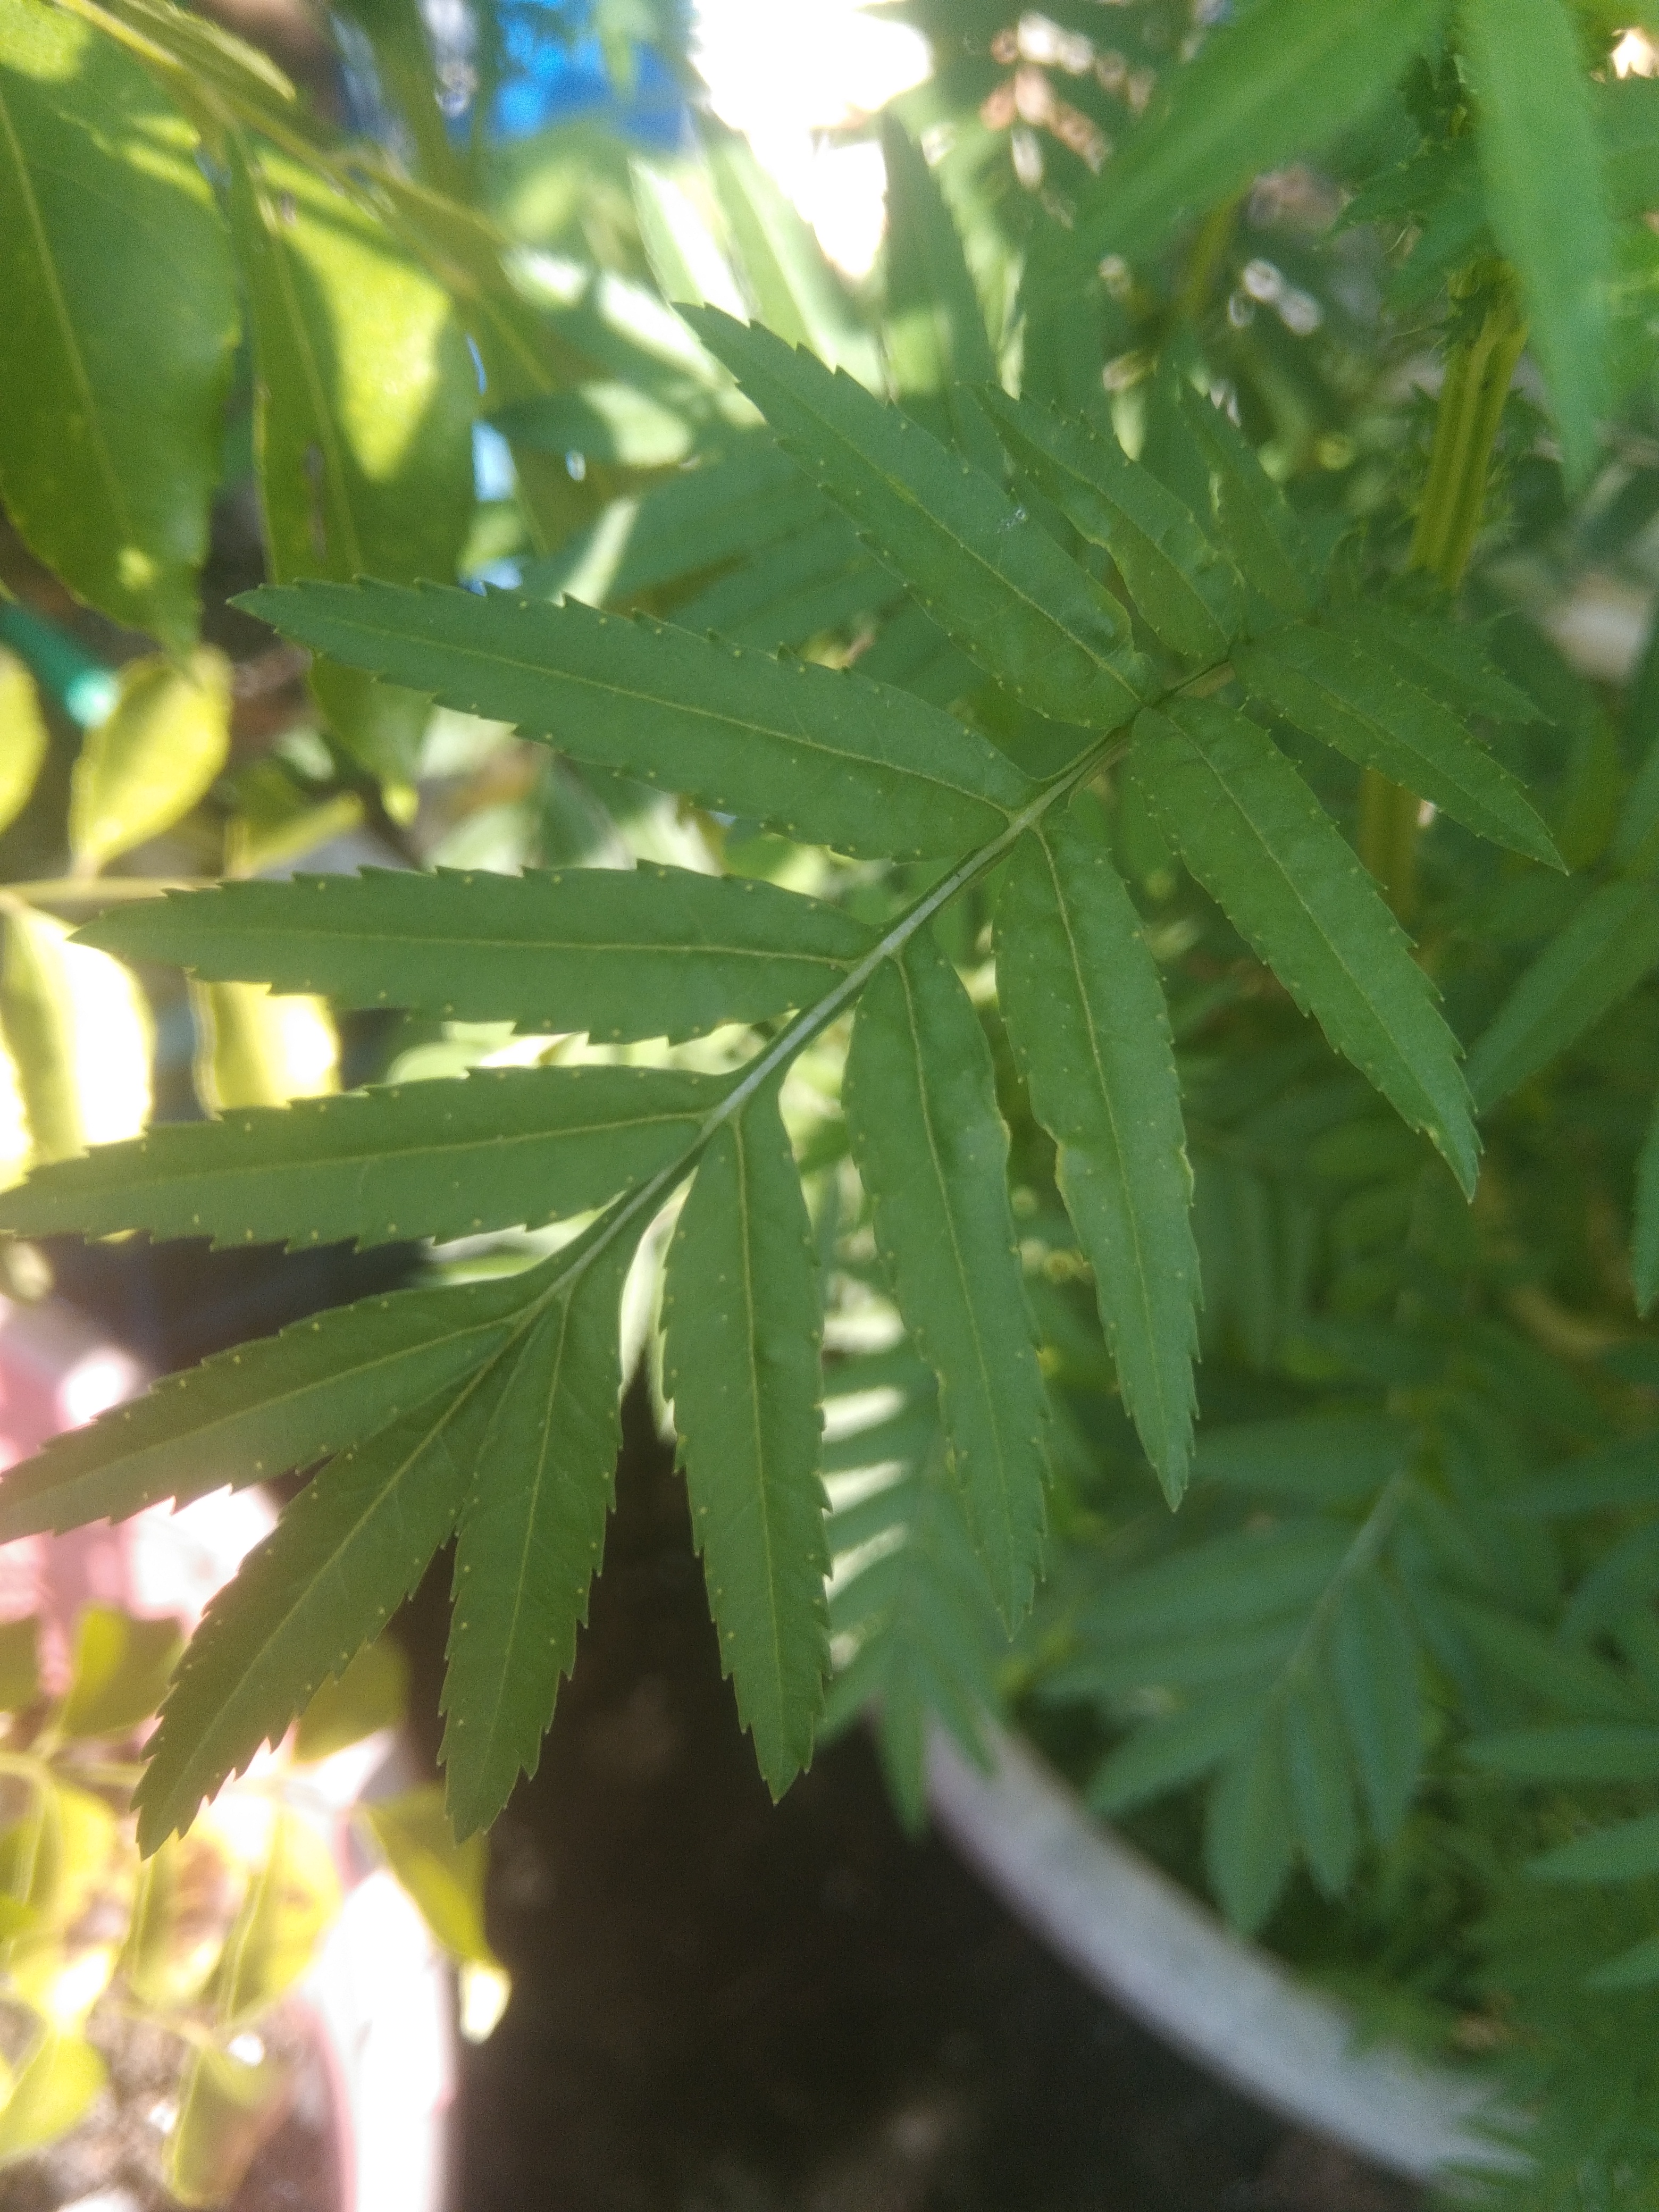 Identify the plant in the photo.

marigold
